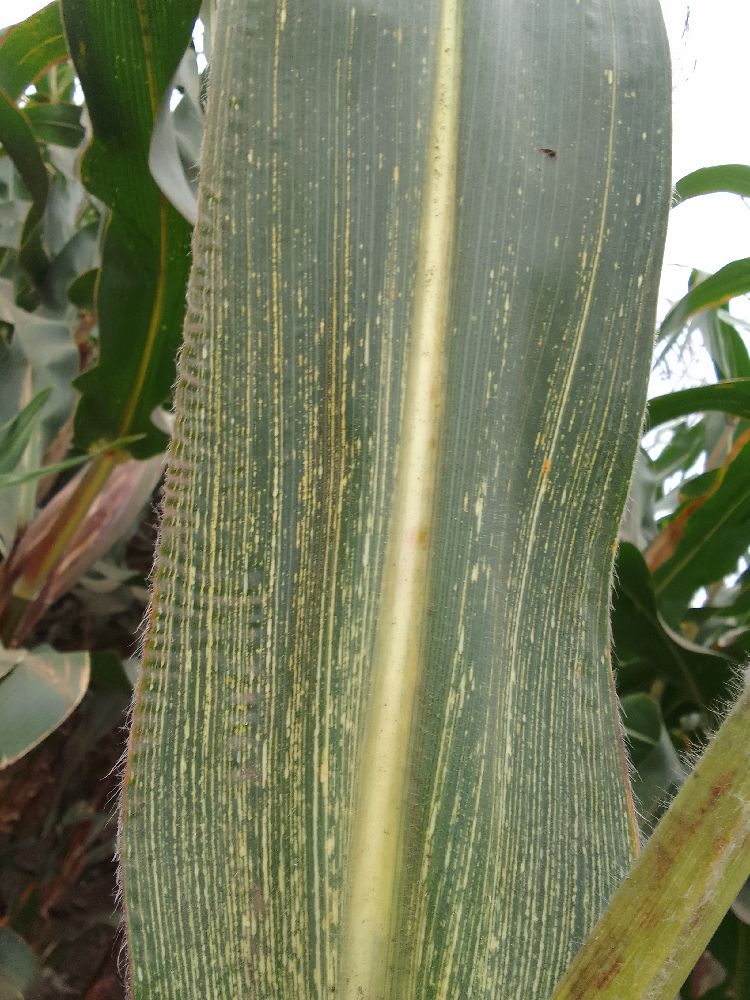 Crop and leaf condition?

maize, maize streak virus
